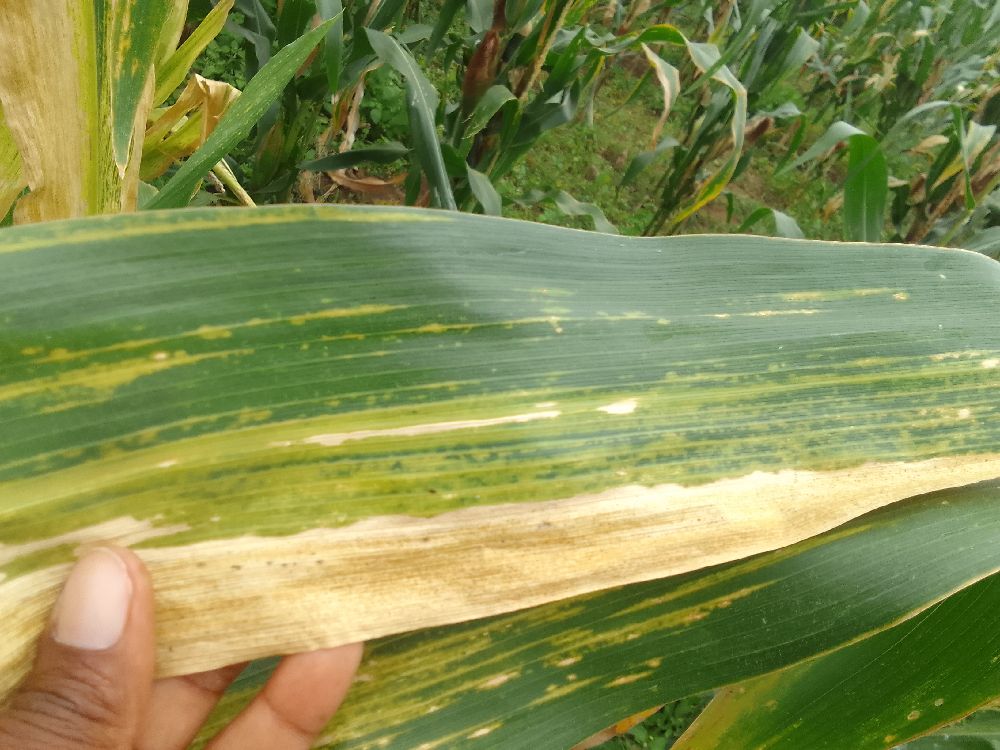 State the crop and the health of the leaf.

maize, maize lethal necrosis
